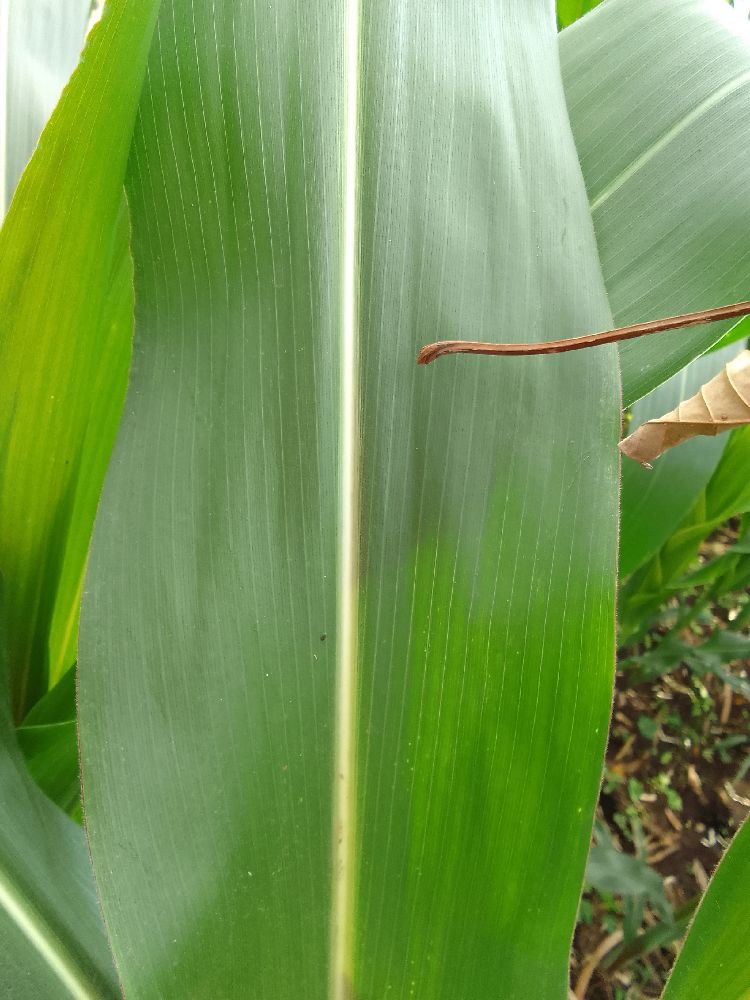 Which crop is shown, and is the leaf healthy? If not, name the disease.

maize, healthy
